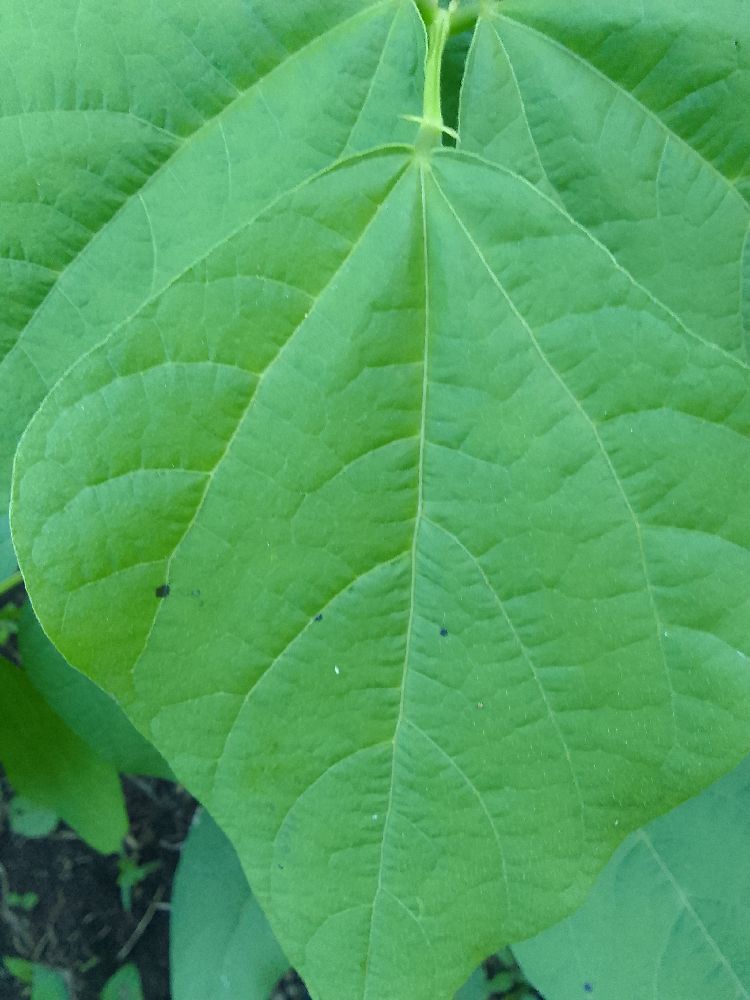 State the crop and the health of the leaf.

common bean, healthy
